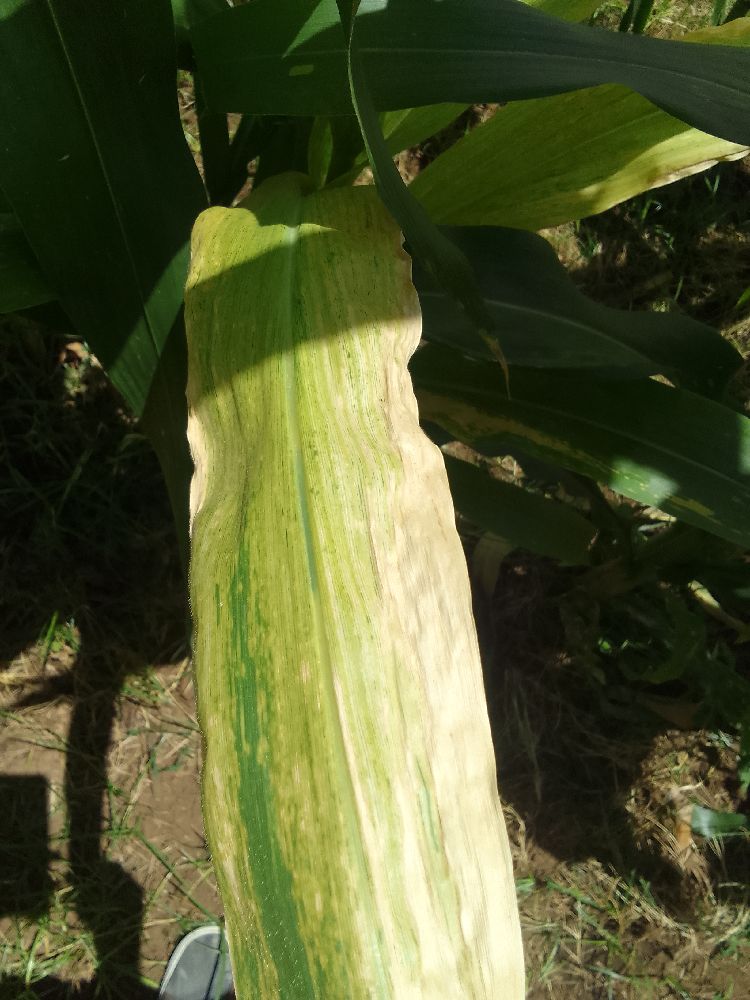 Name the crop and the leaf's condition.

maize, maize lethal necrosis
